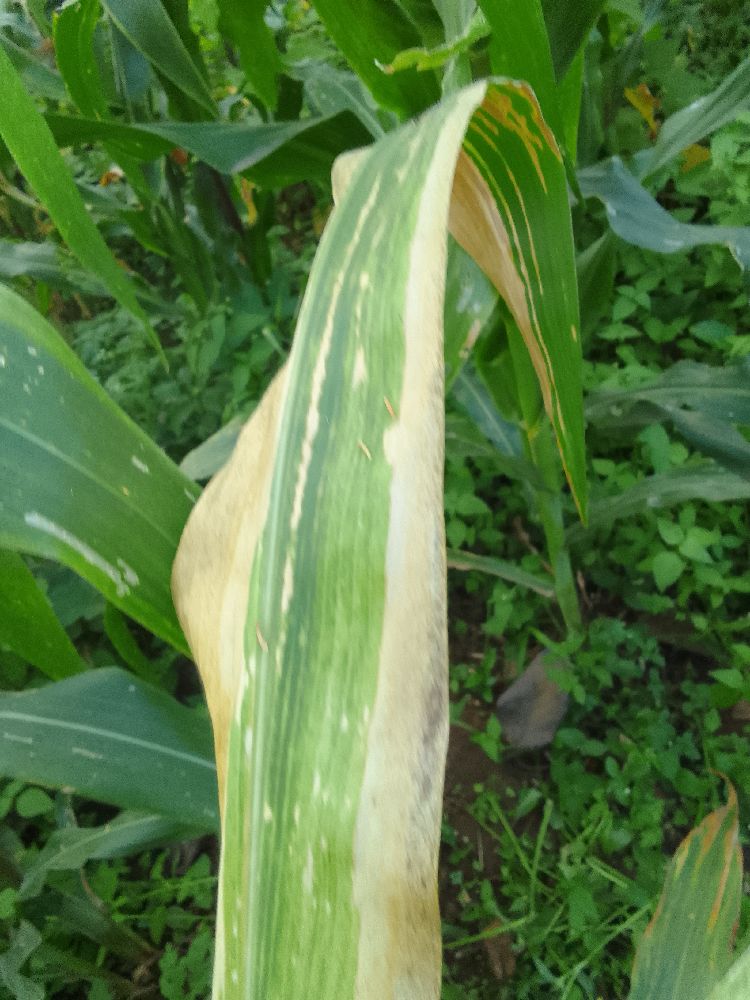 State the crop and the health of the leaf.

maize, maize lethal necrosis
